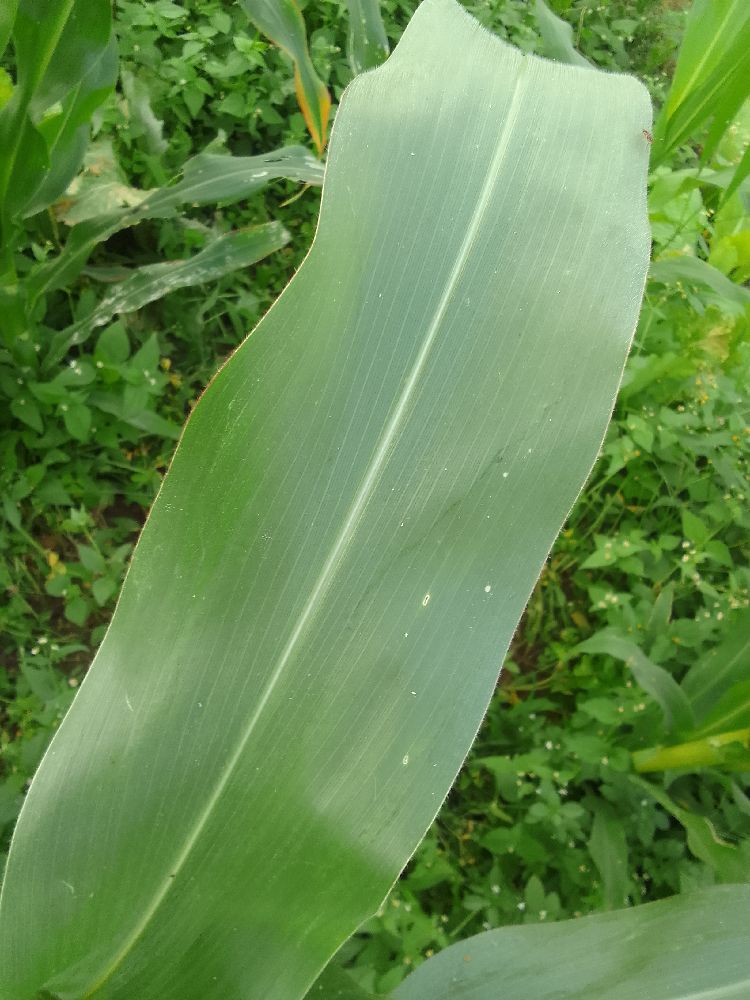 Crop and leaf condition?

maize, healthy
